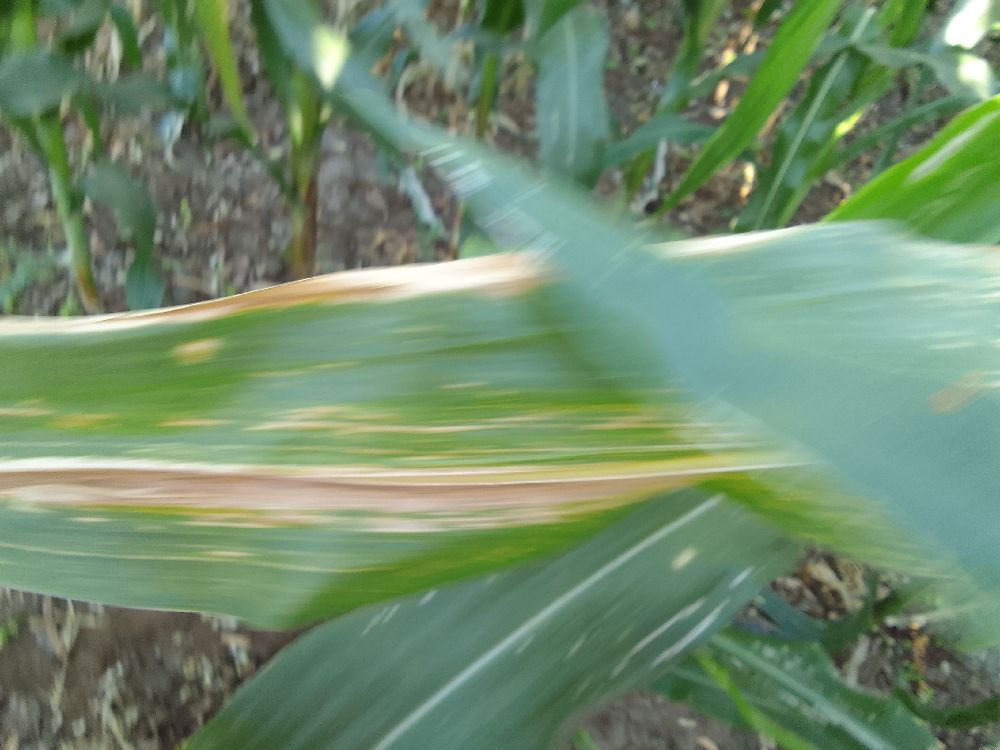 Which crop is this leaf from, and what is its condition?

maize, maize lethal necrosis
